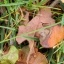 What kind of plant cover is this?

grass
